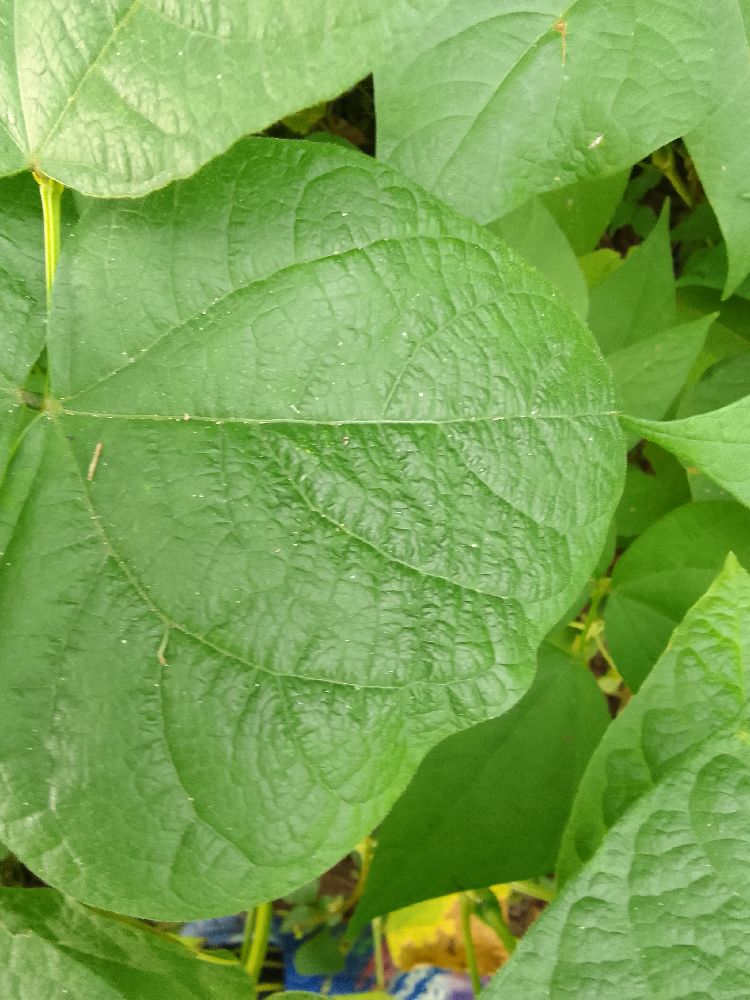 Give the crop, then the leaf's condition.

common bean, healthy
